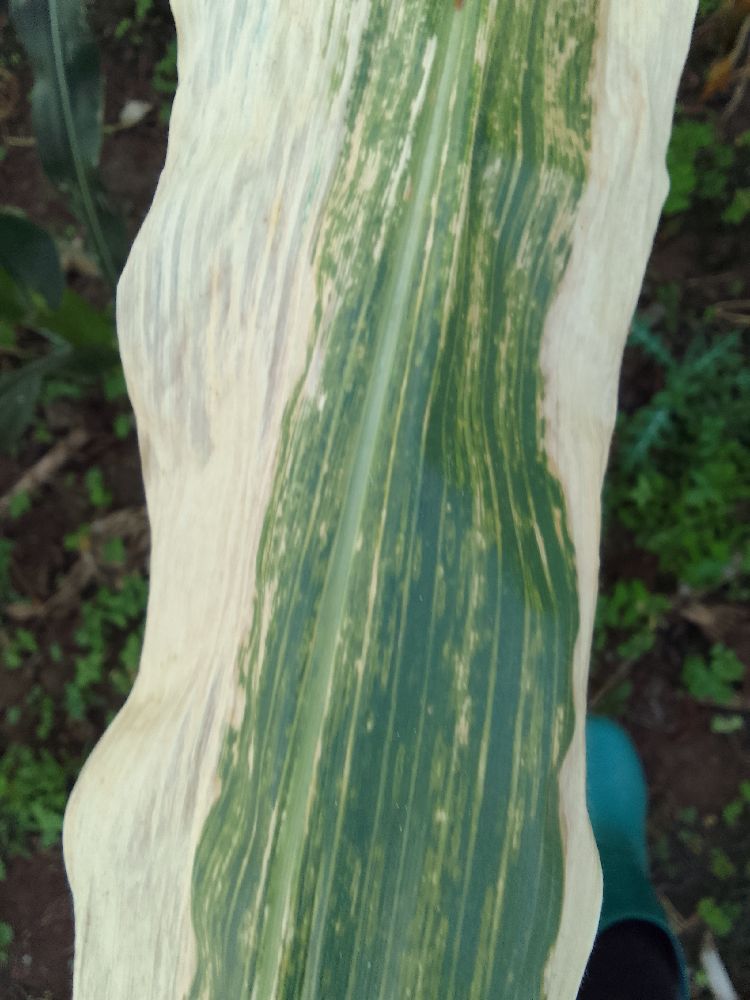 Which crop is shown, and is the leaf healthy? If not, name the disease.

maize, maize lethal necrosis
